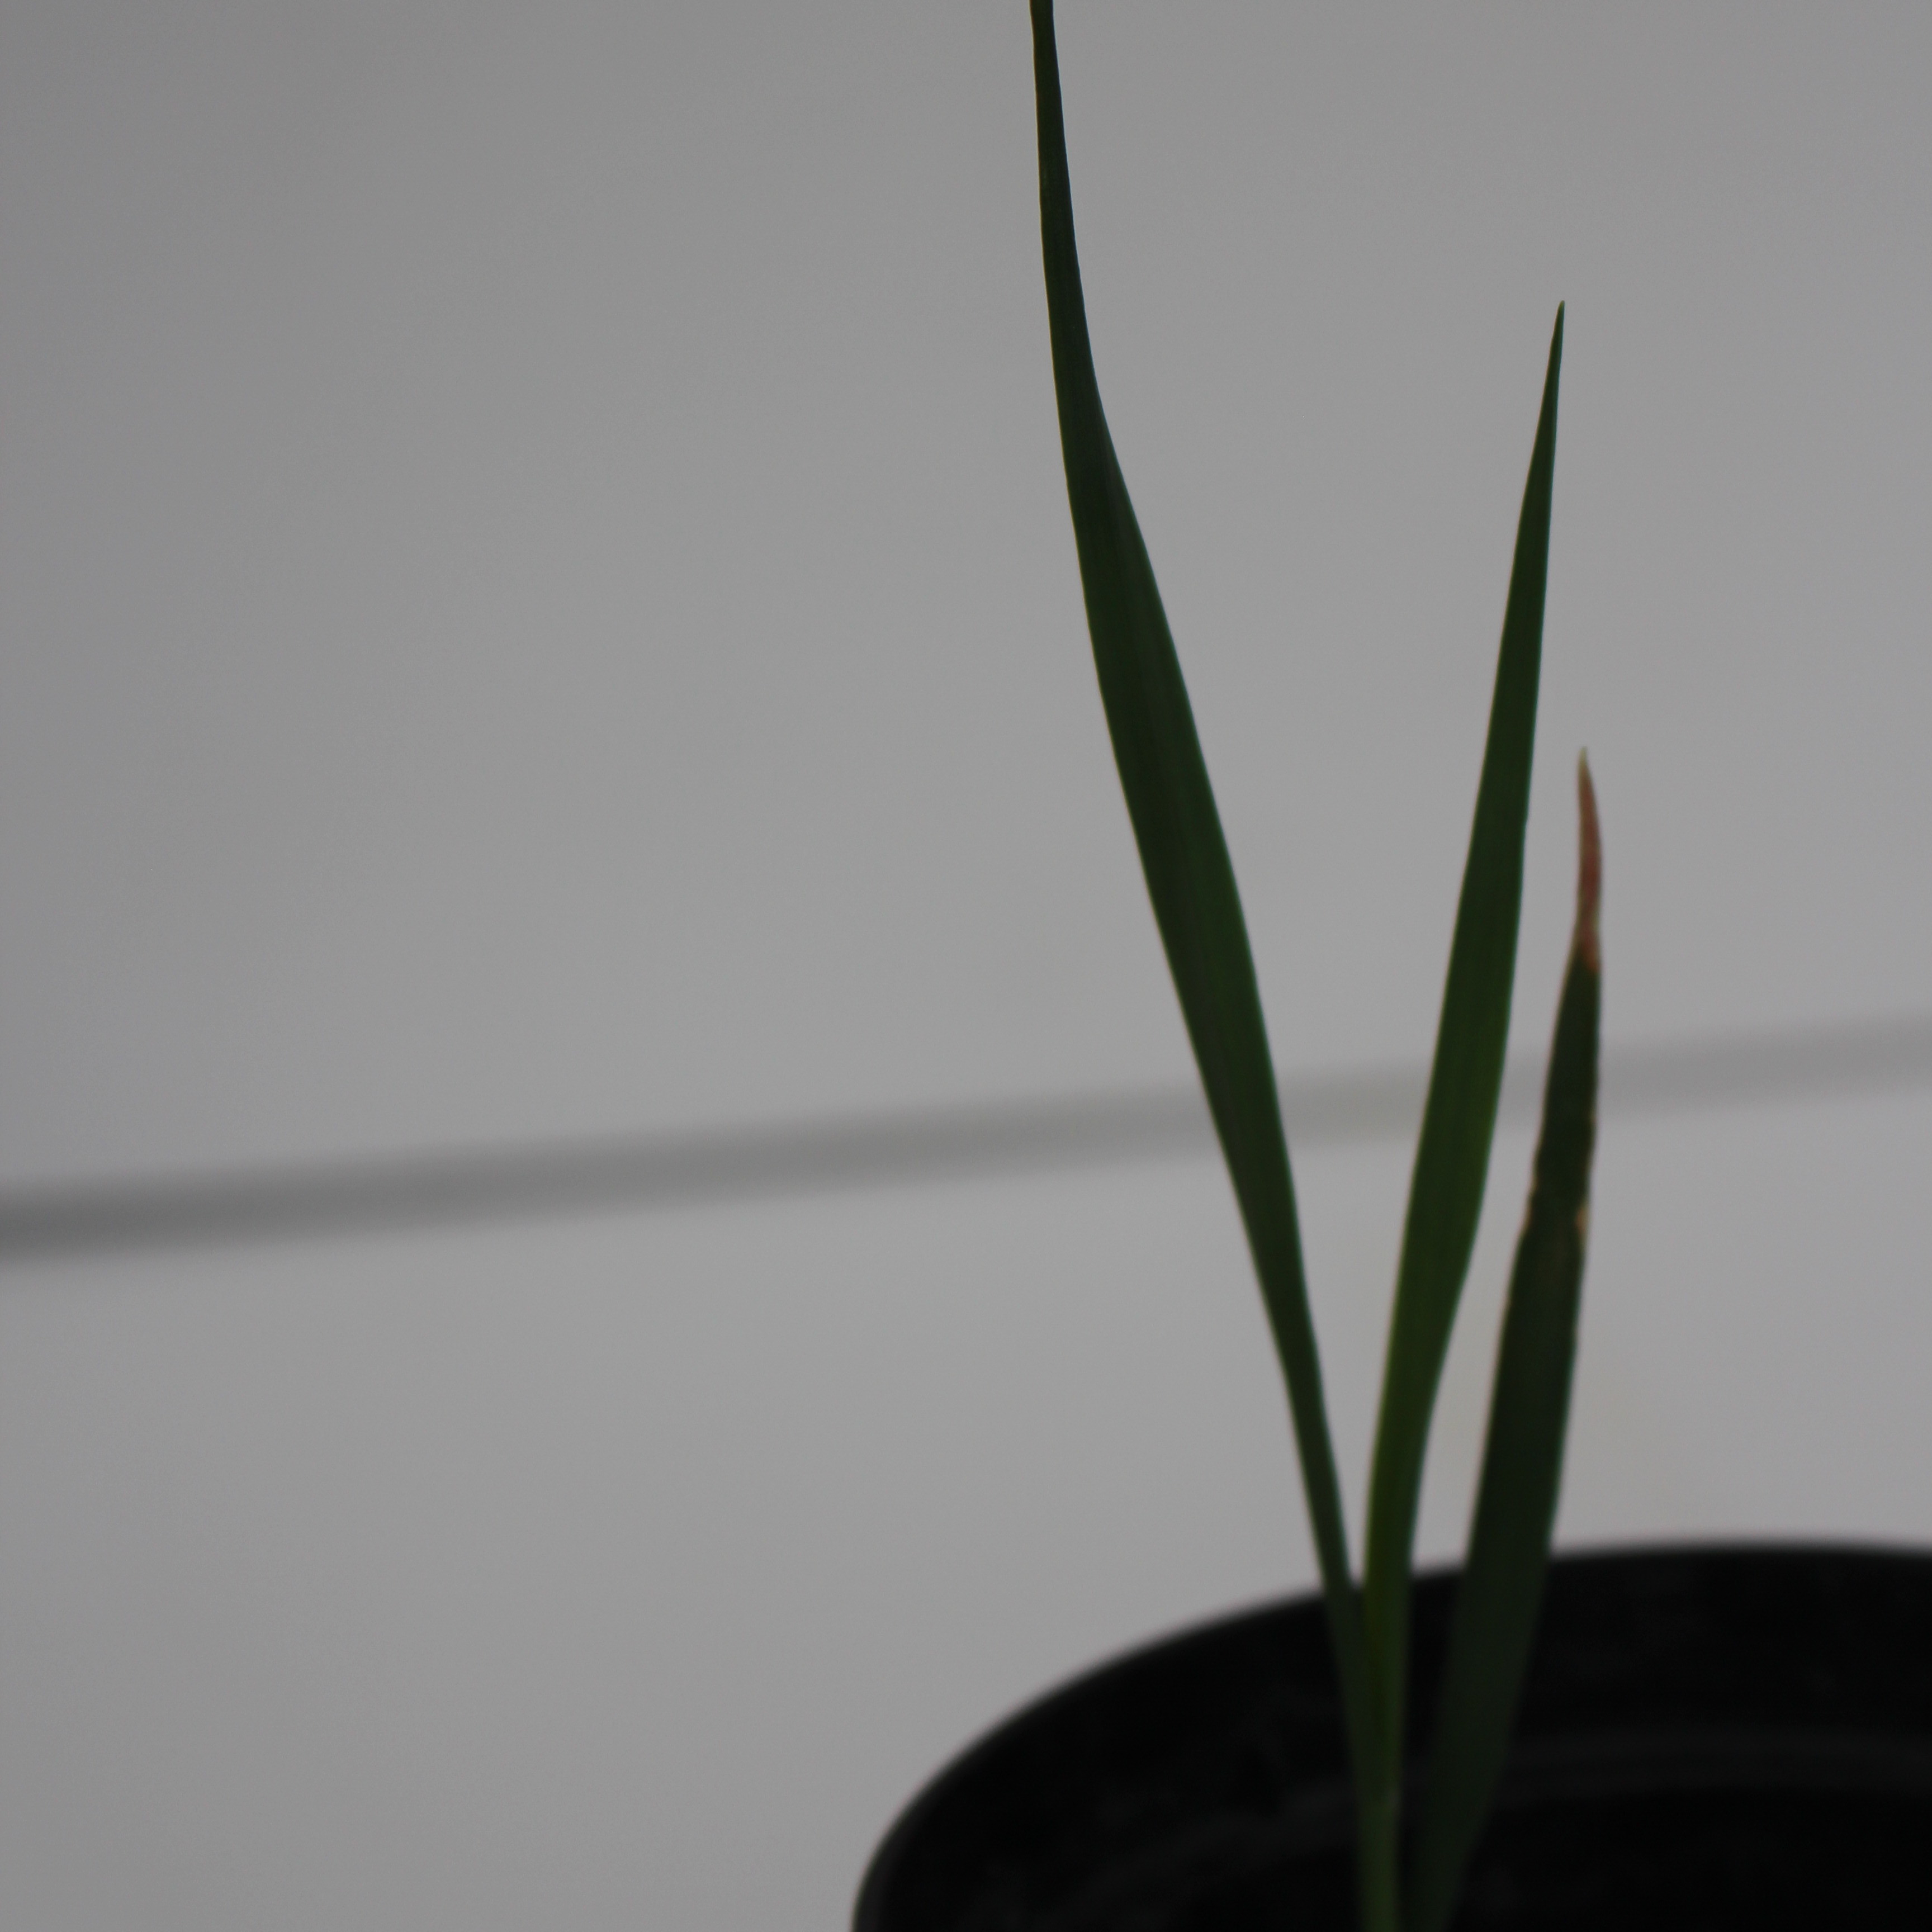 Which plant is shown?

Avena sterilis
